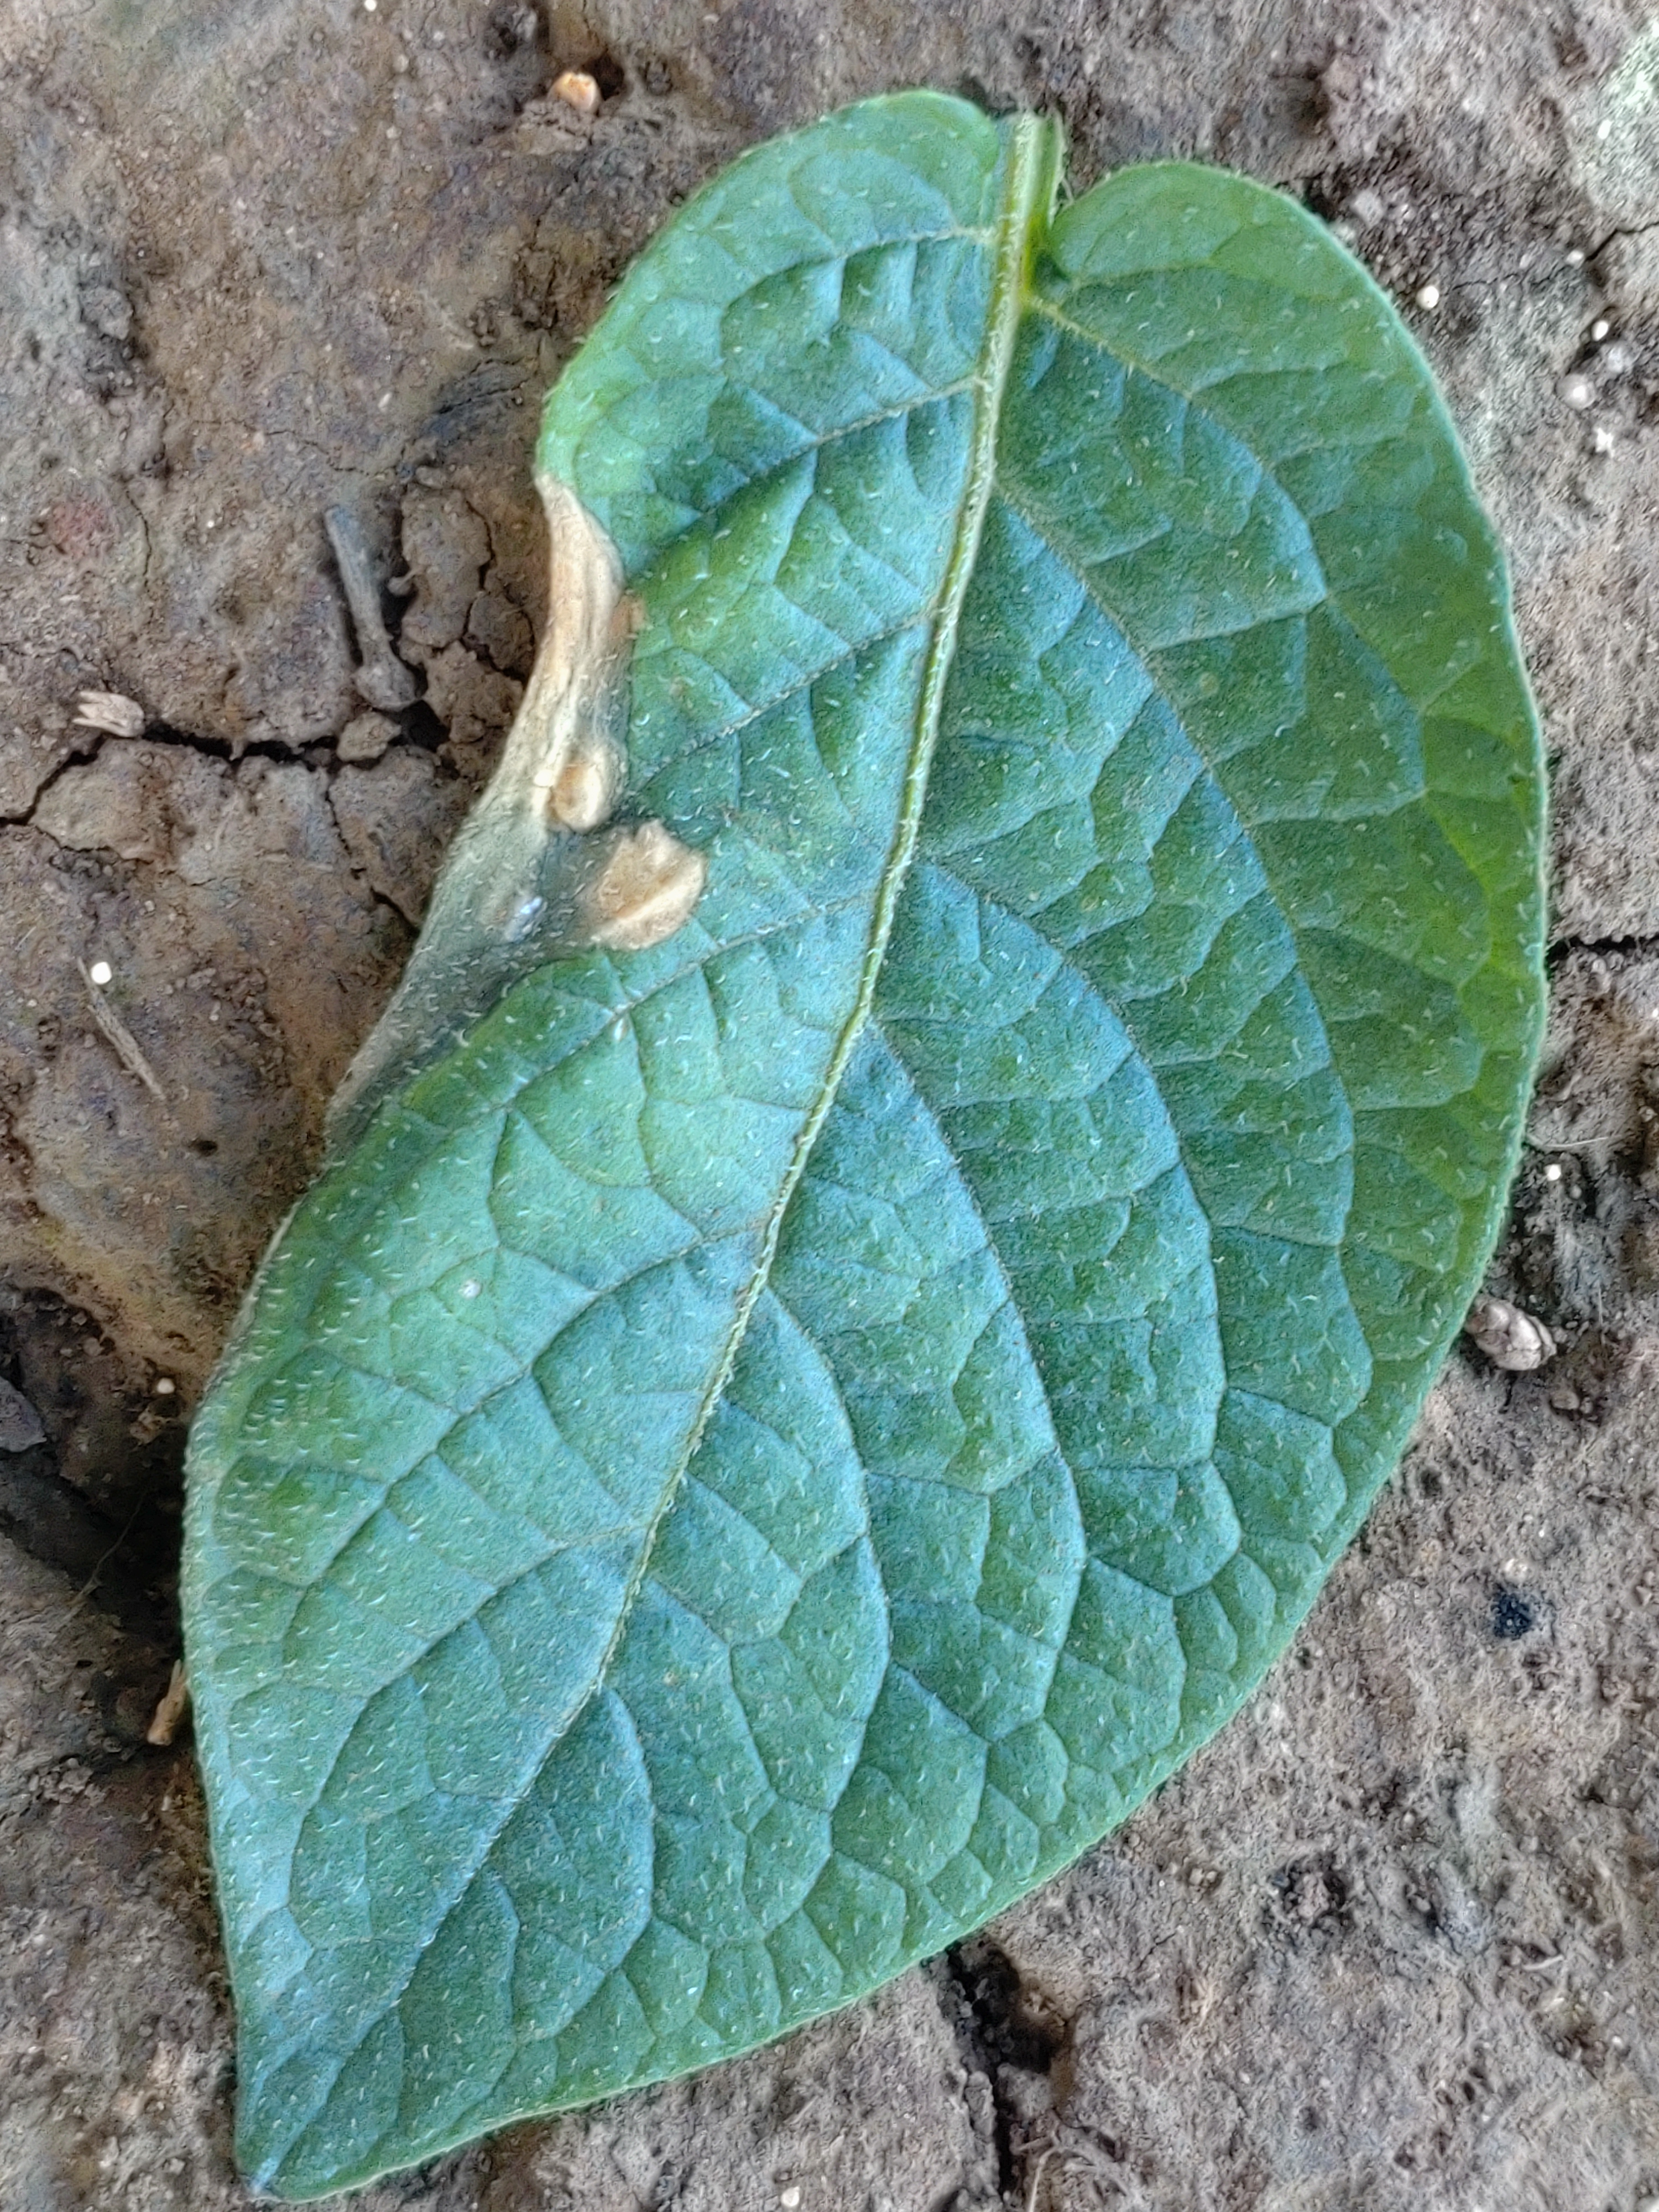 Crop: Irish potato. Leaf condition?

early blight
